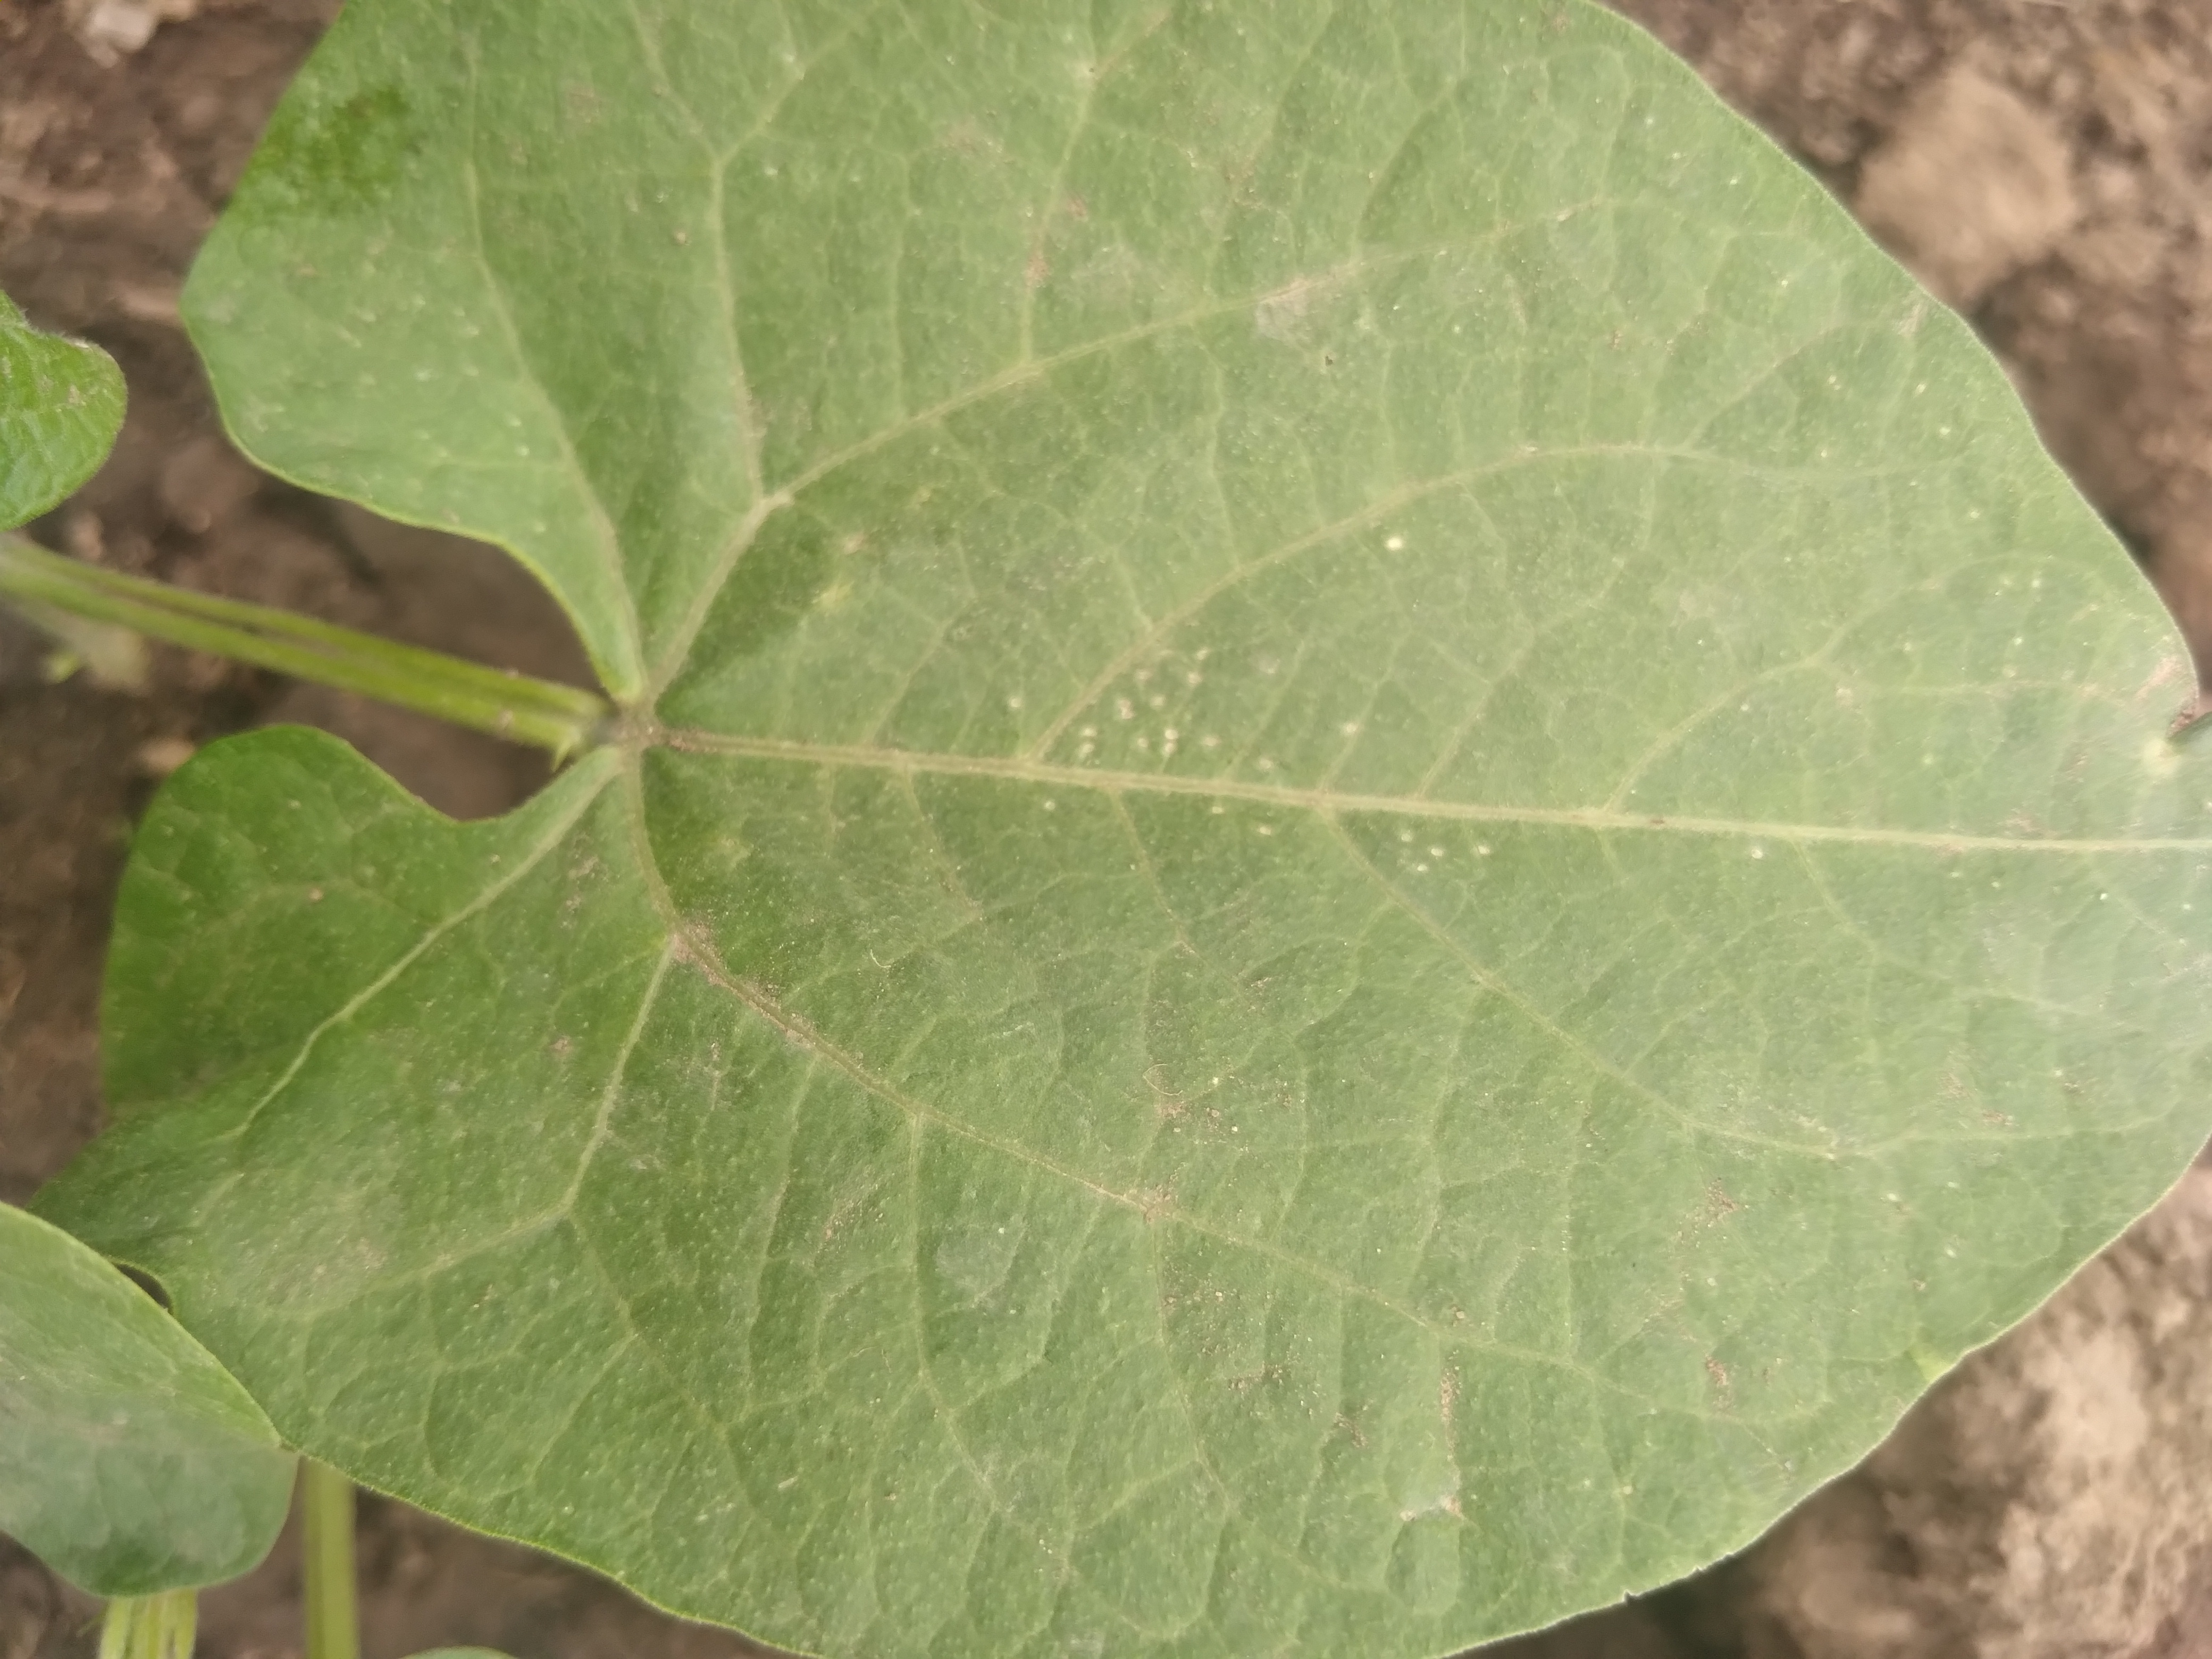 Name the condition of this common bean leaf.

healthy
